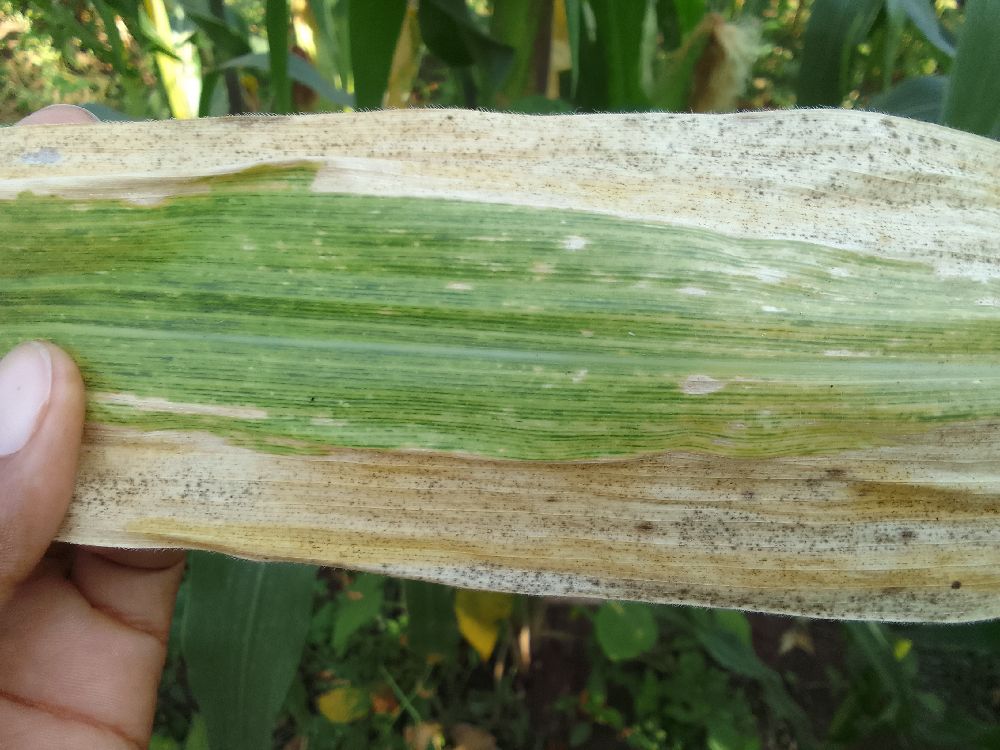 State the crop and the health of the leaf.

maize, maize lethal necrosis
